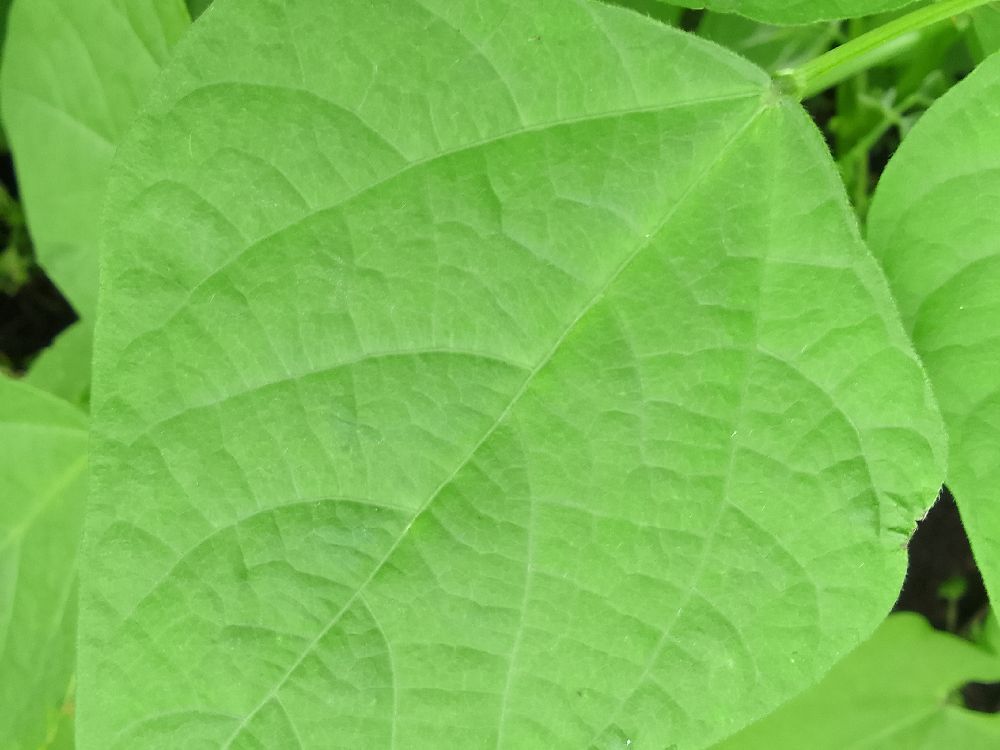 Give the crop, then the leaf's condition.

common bean, healthy
